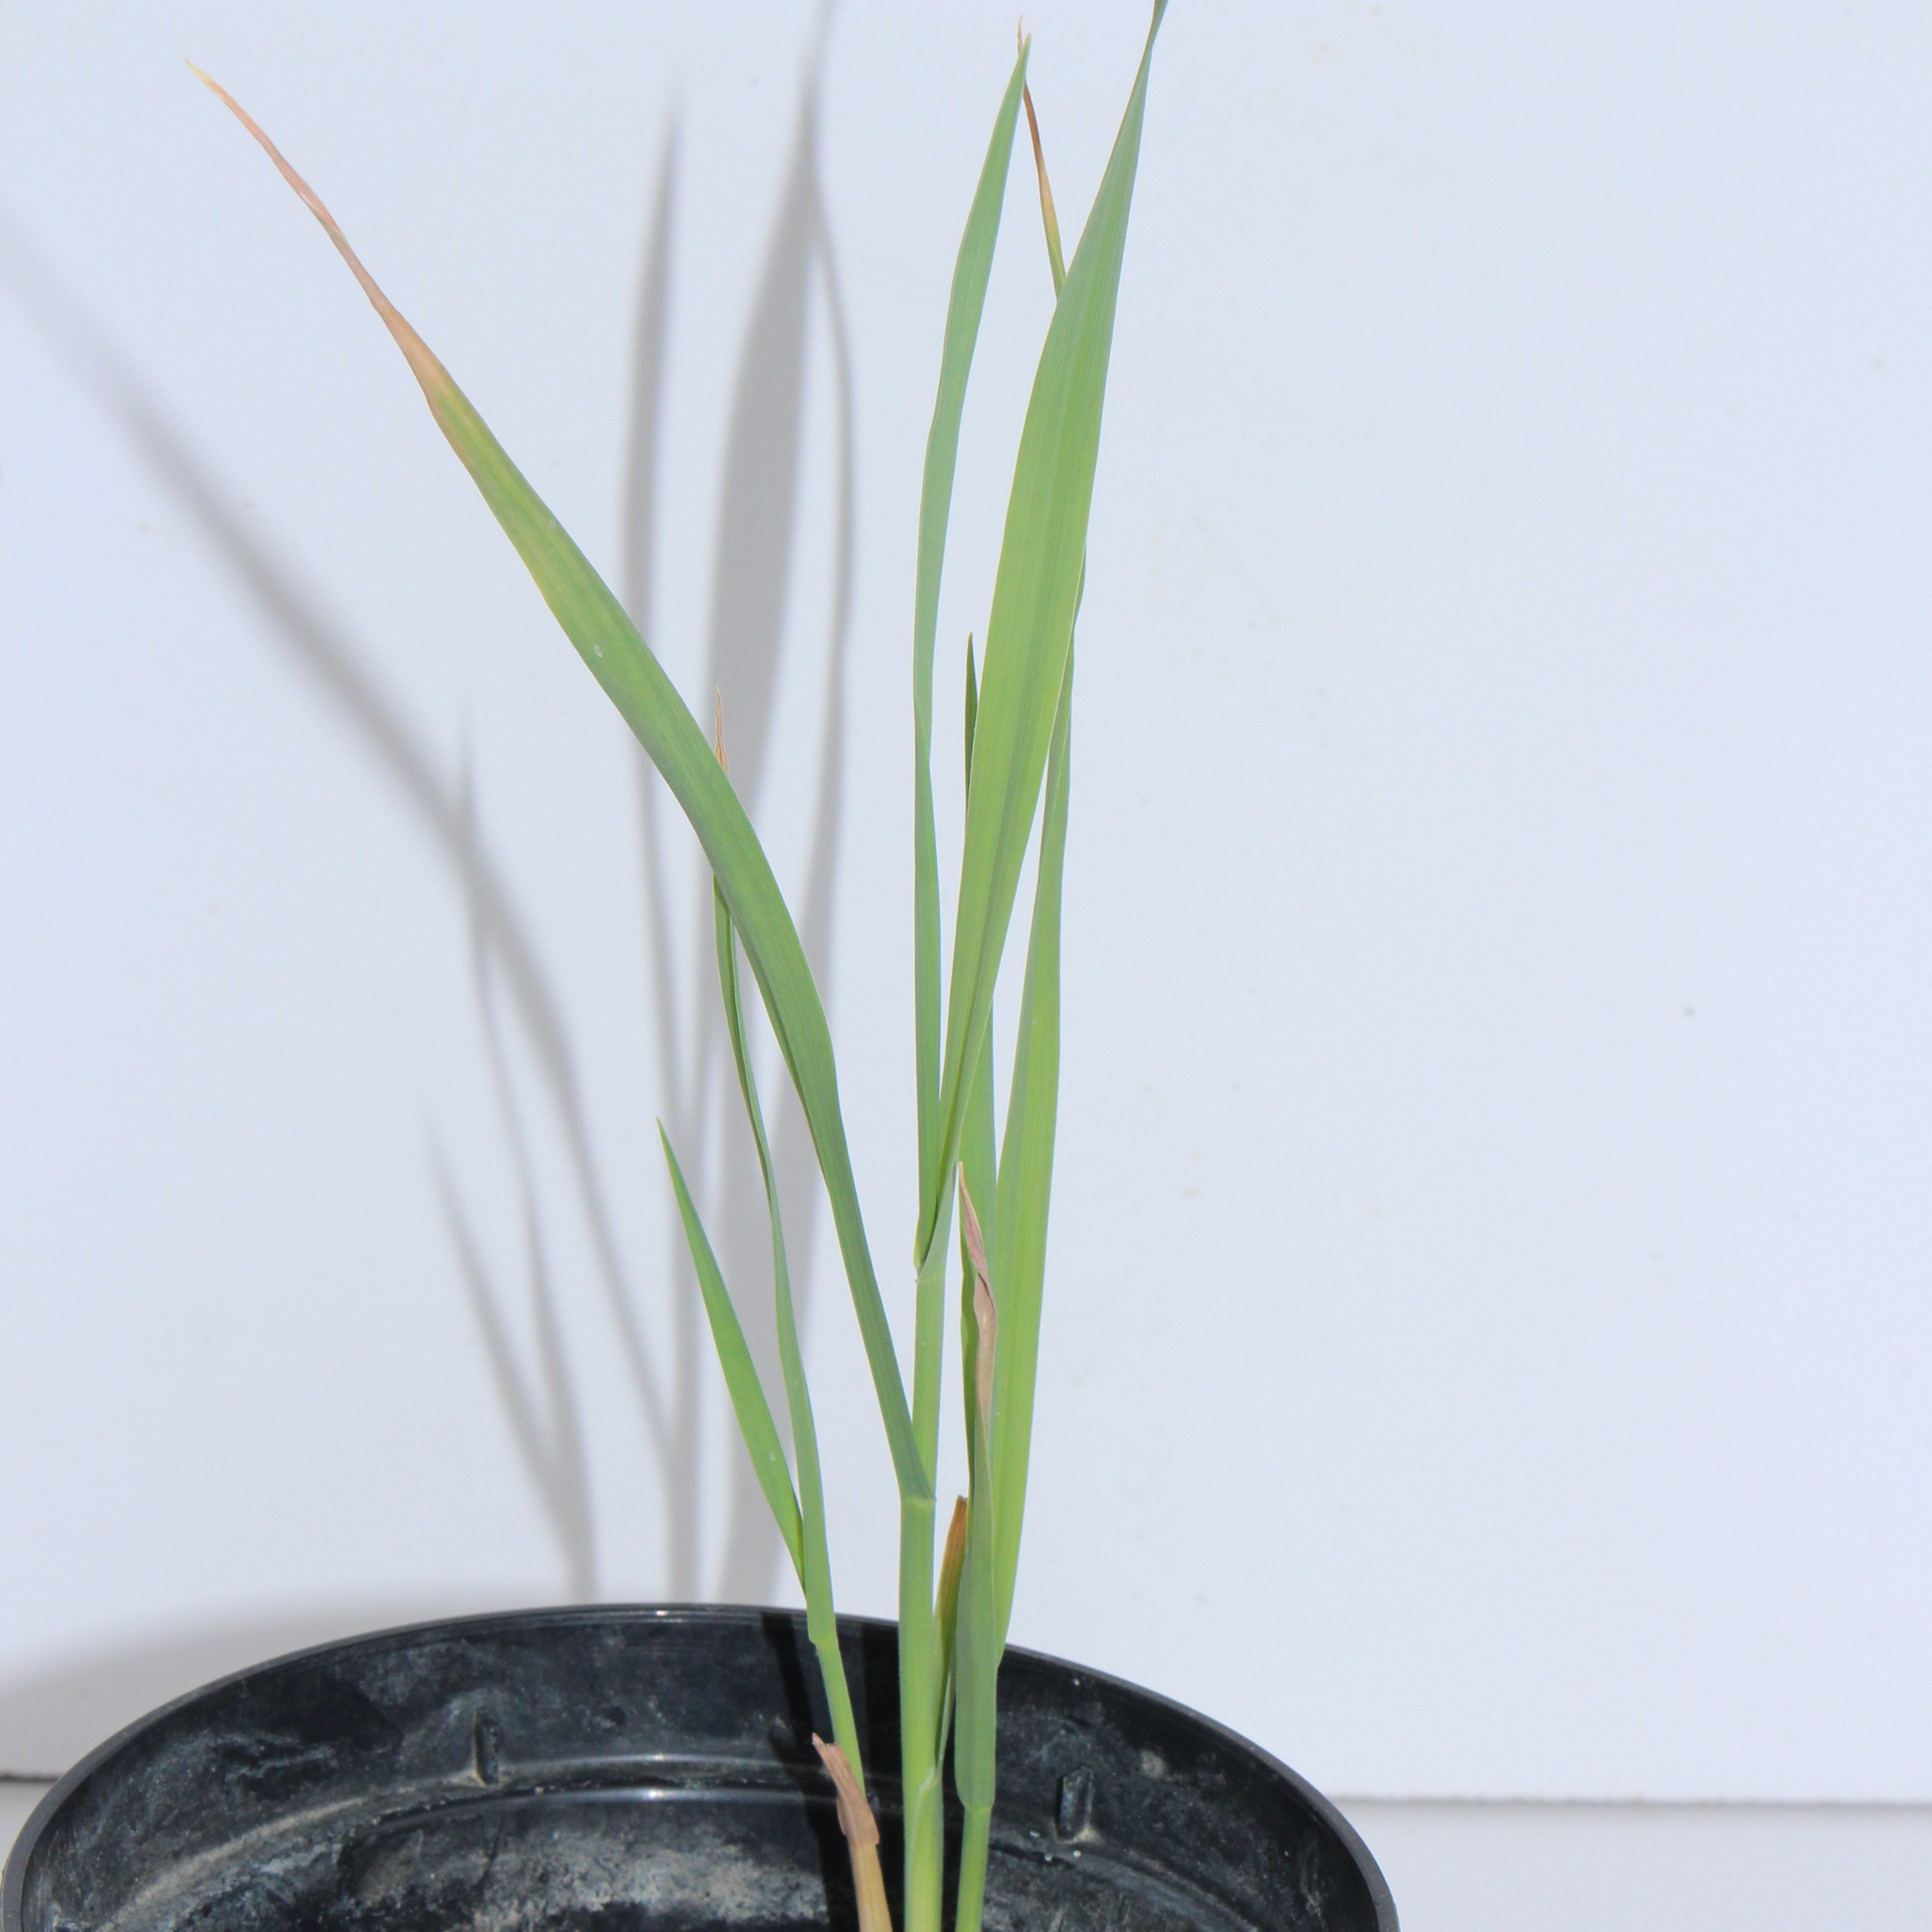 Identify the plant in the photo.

Avena sterilis
